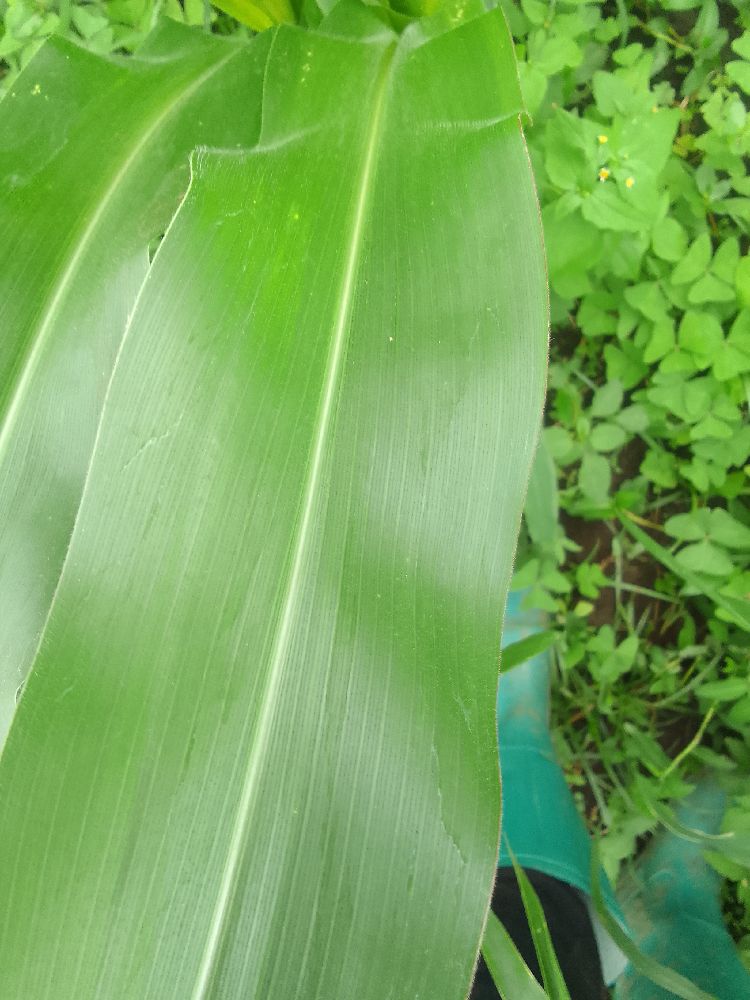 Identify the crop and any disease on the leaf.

maize, healthy
